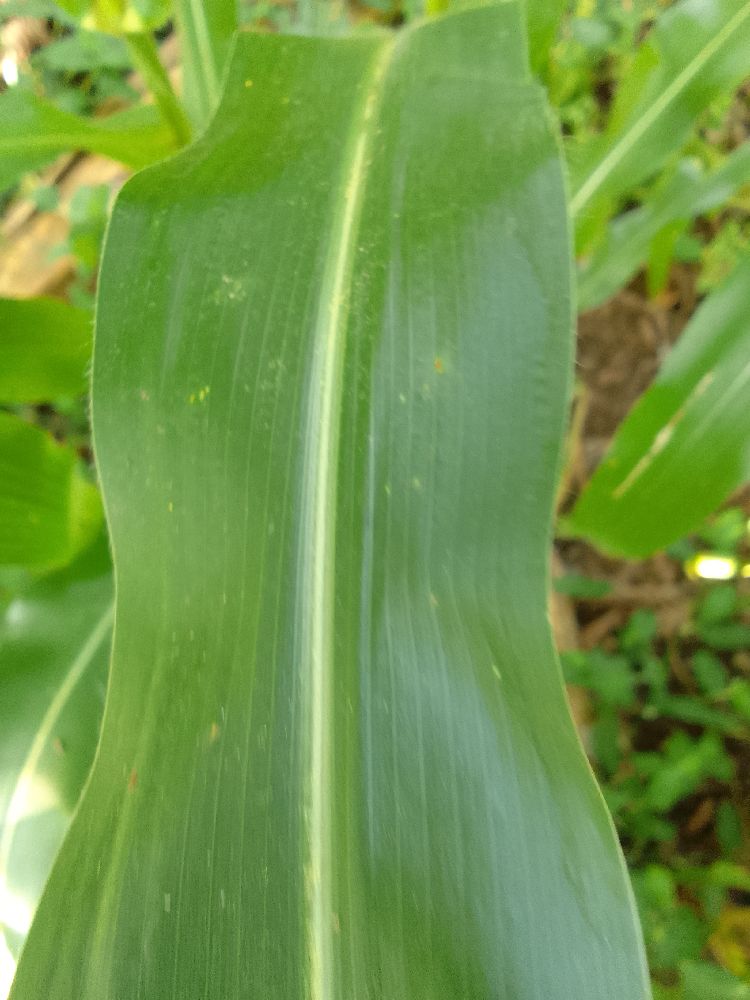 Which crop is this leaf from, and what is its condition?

maize, healthy
